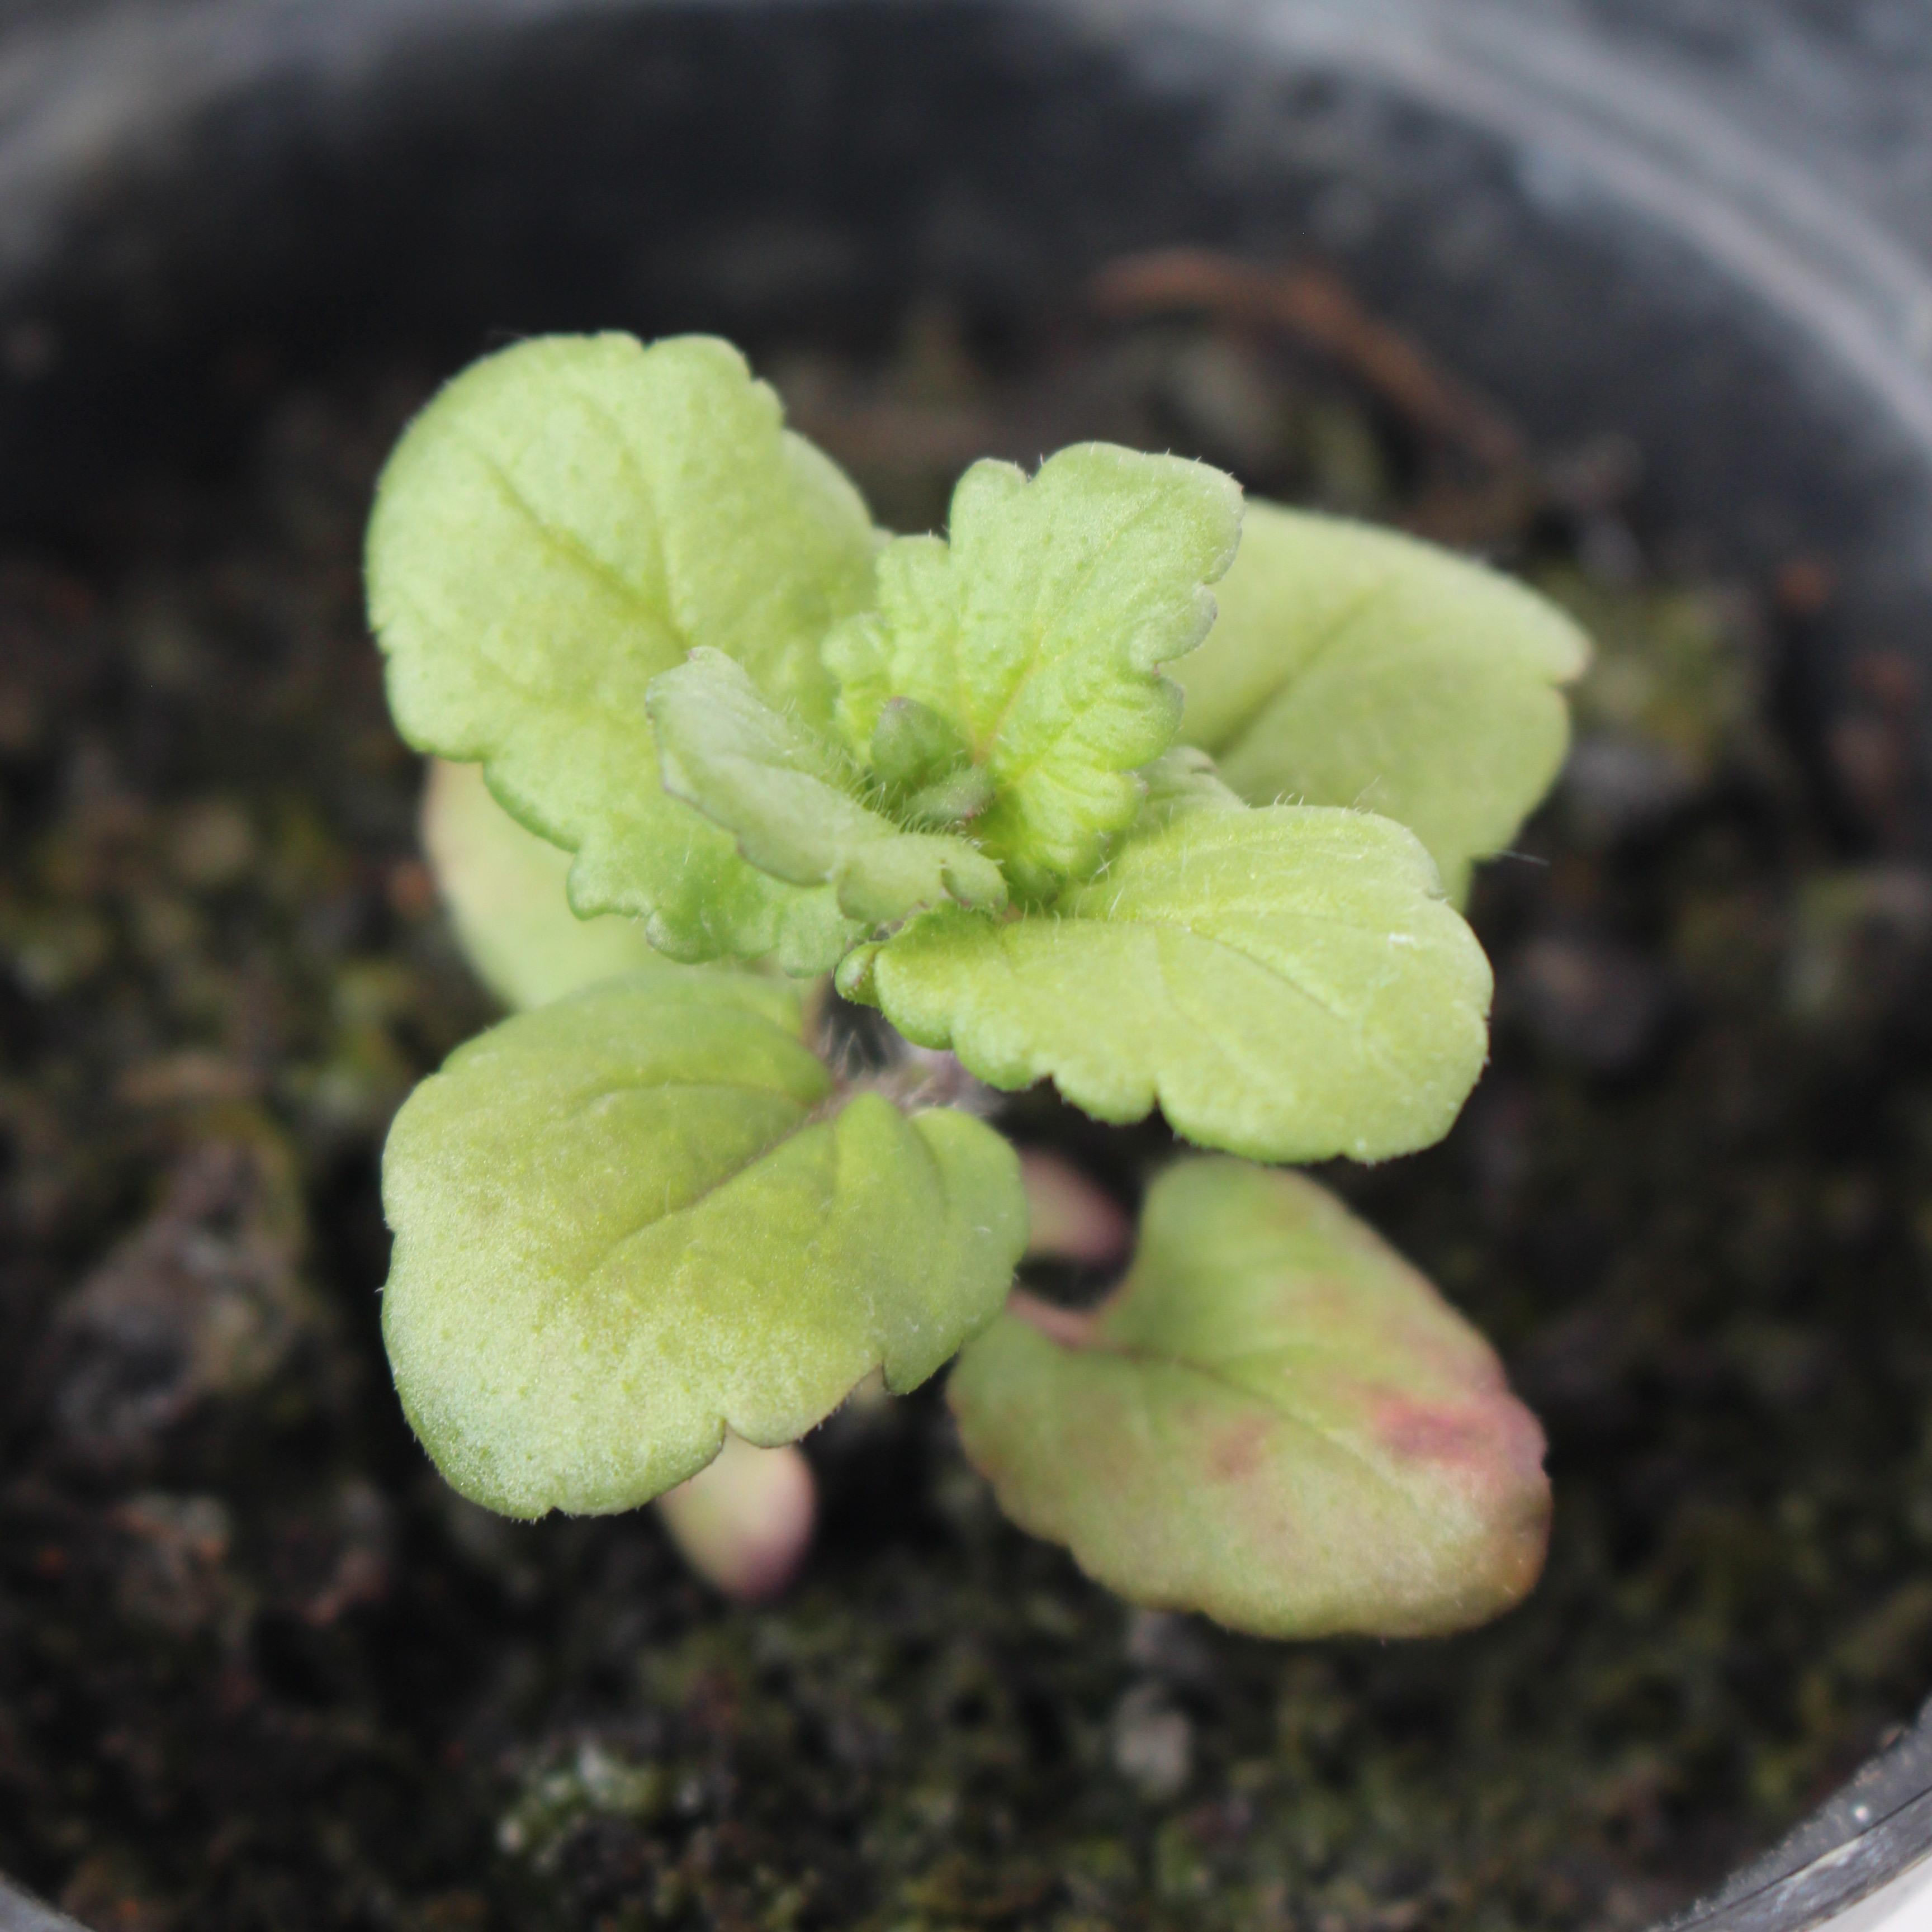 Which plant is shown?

Veronica persica
